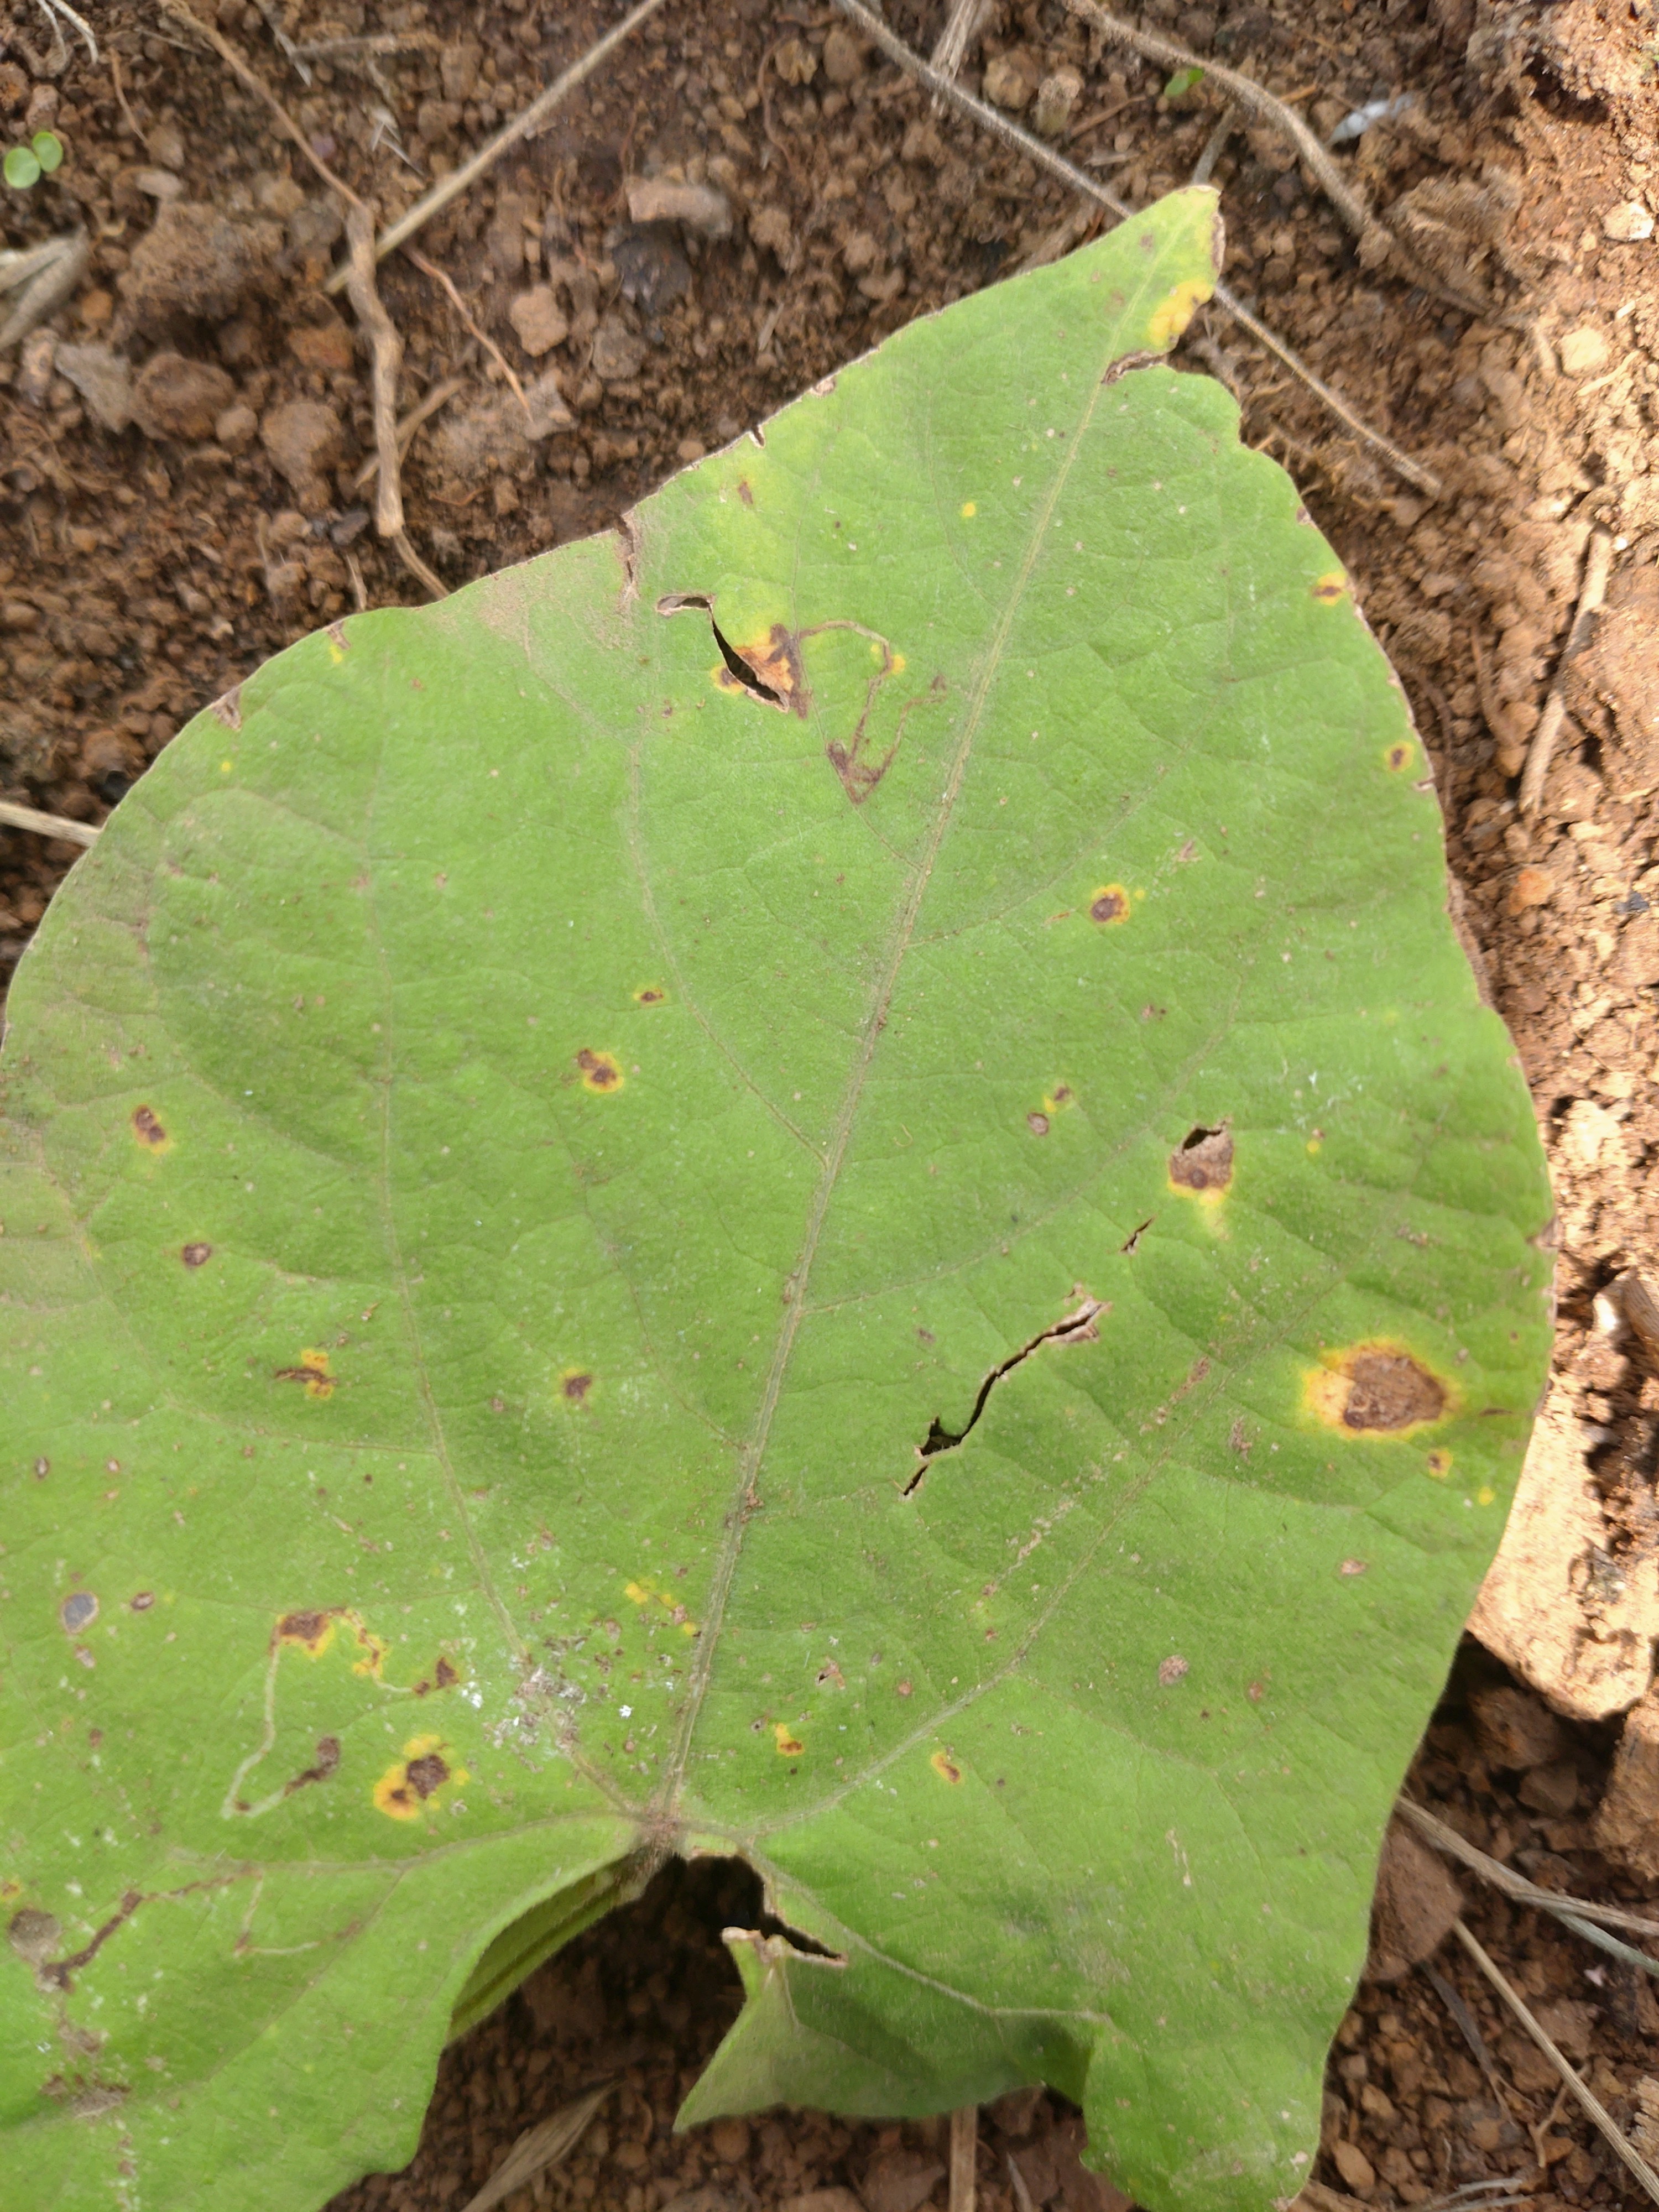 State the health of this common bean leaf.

rust
